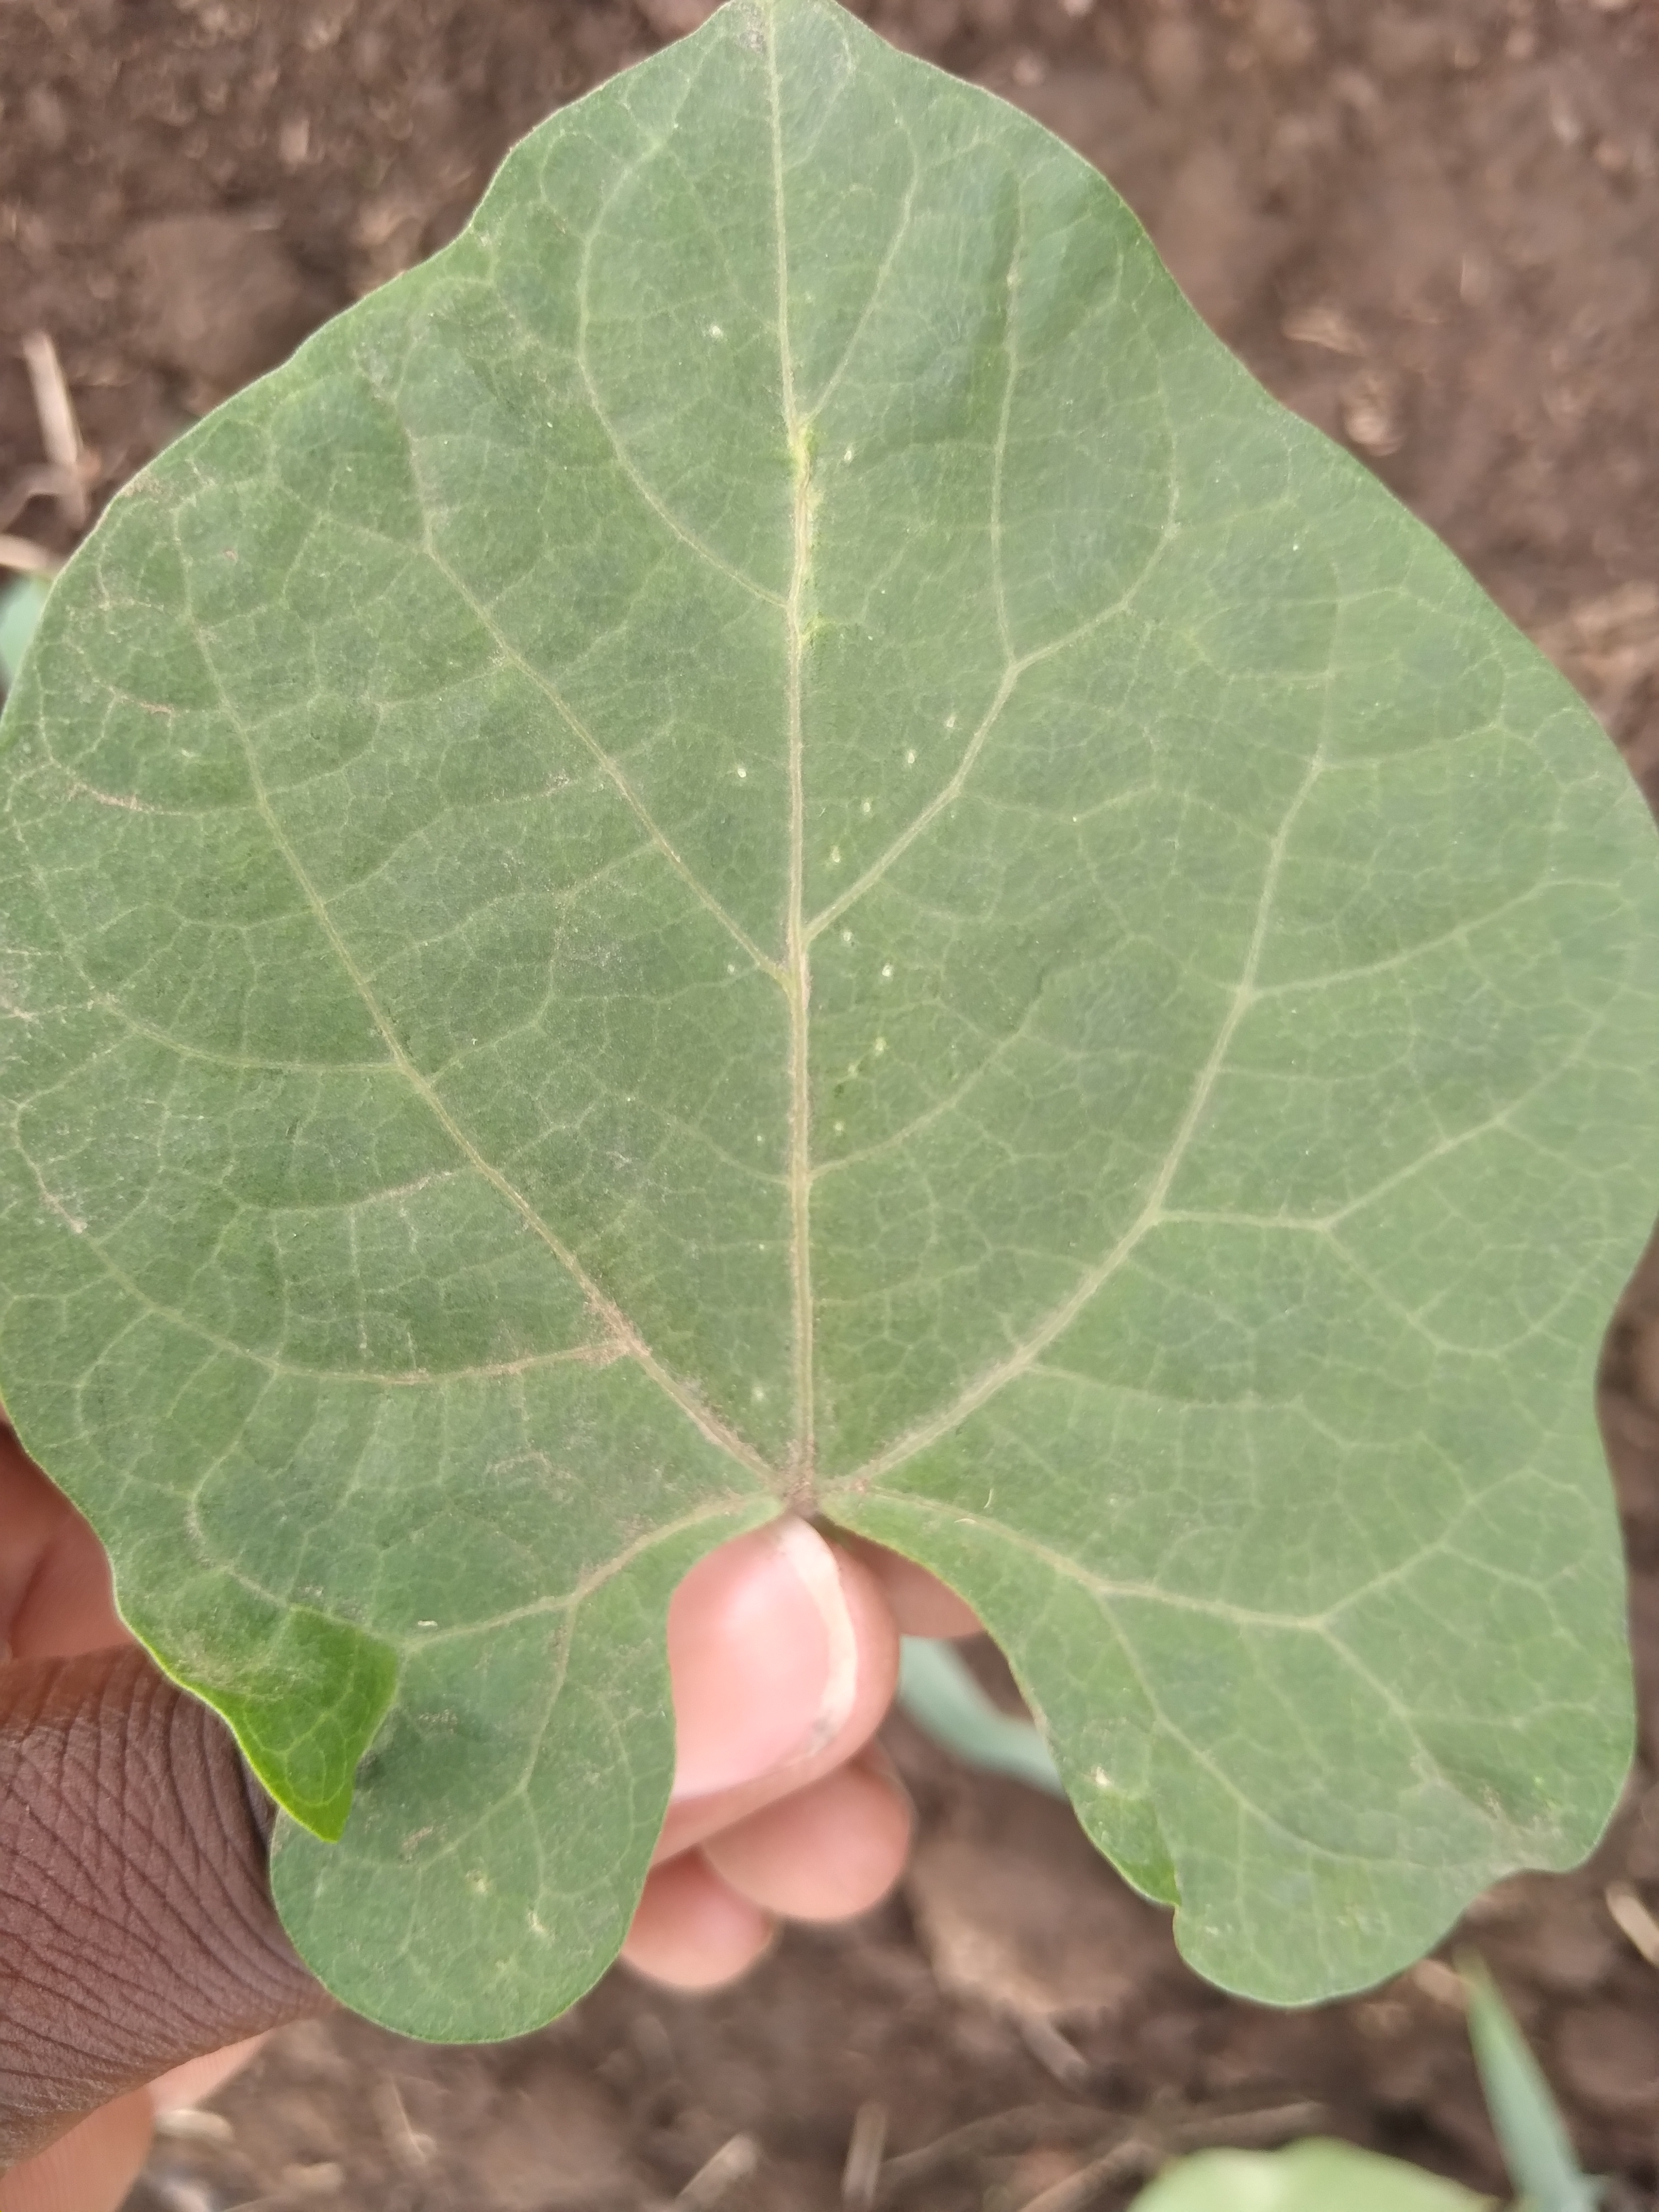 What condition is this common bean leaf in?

healthy
